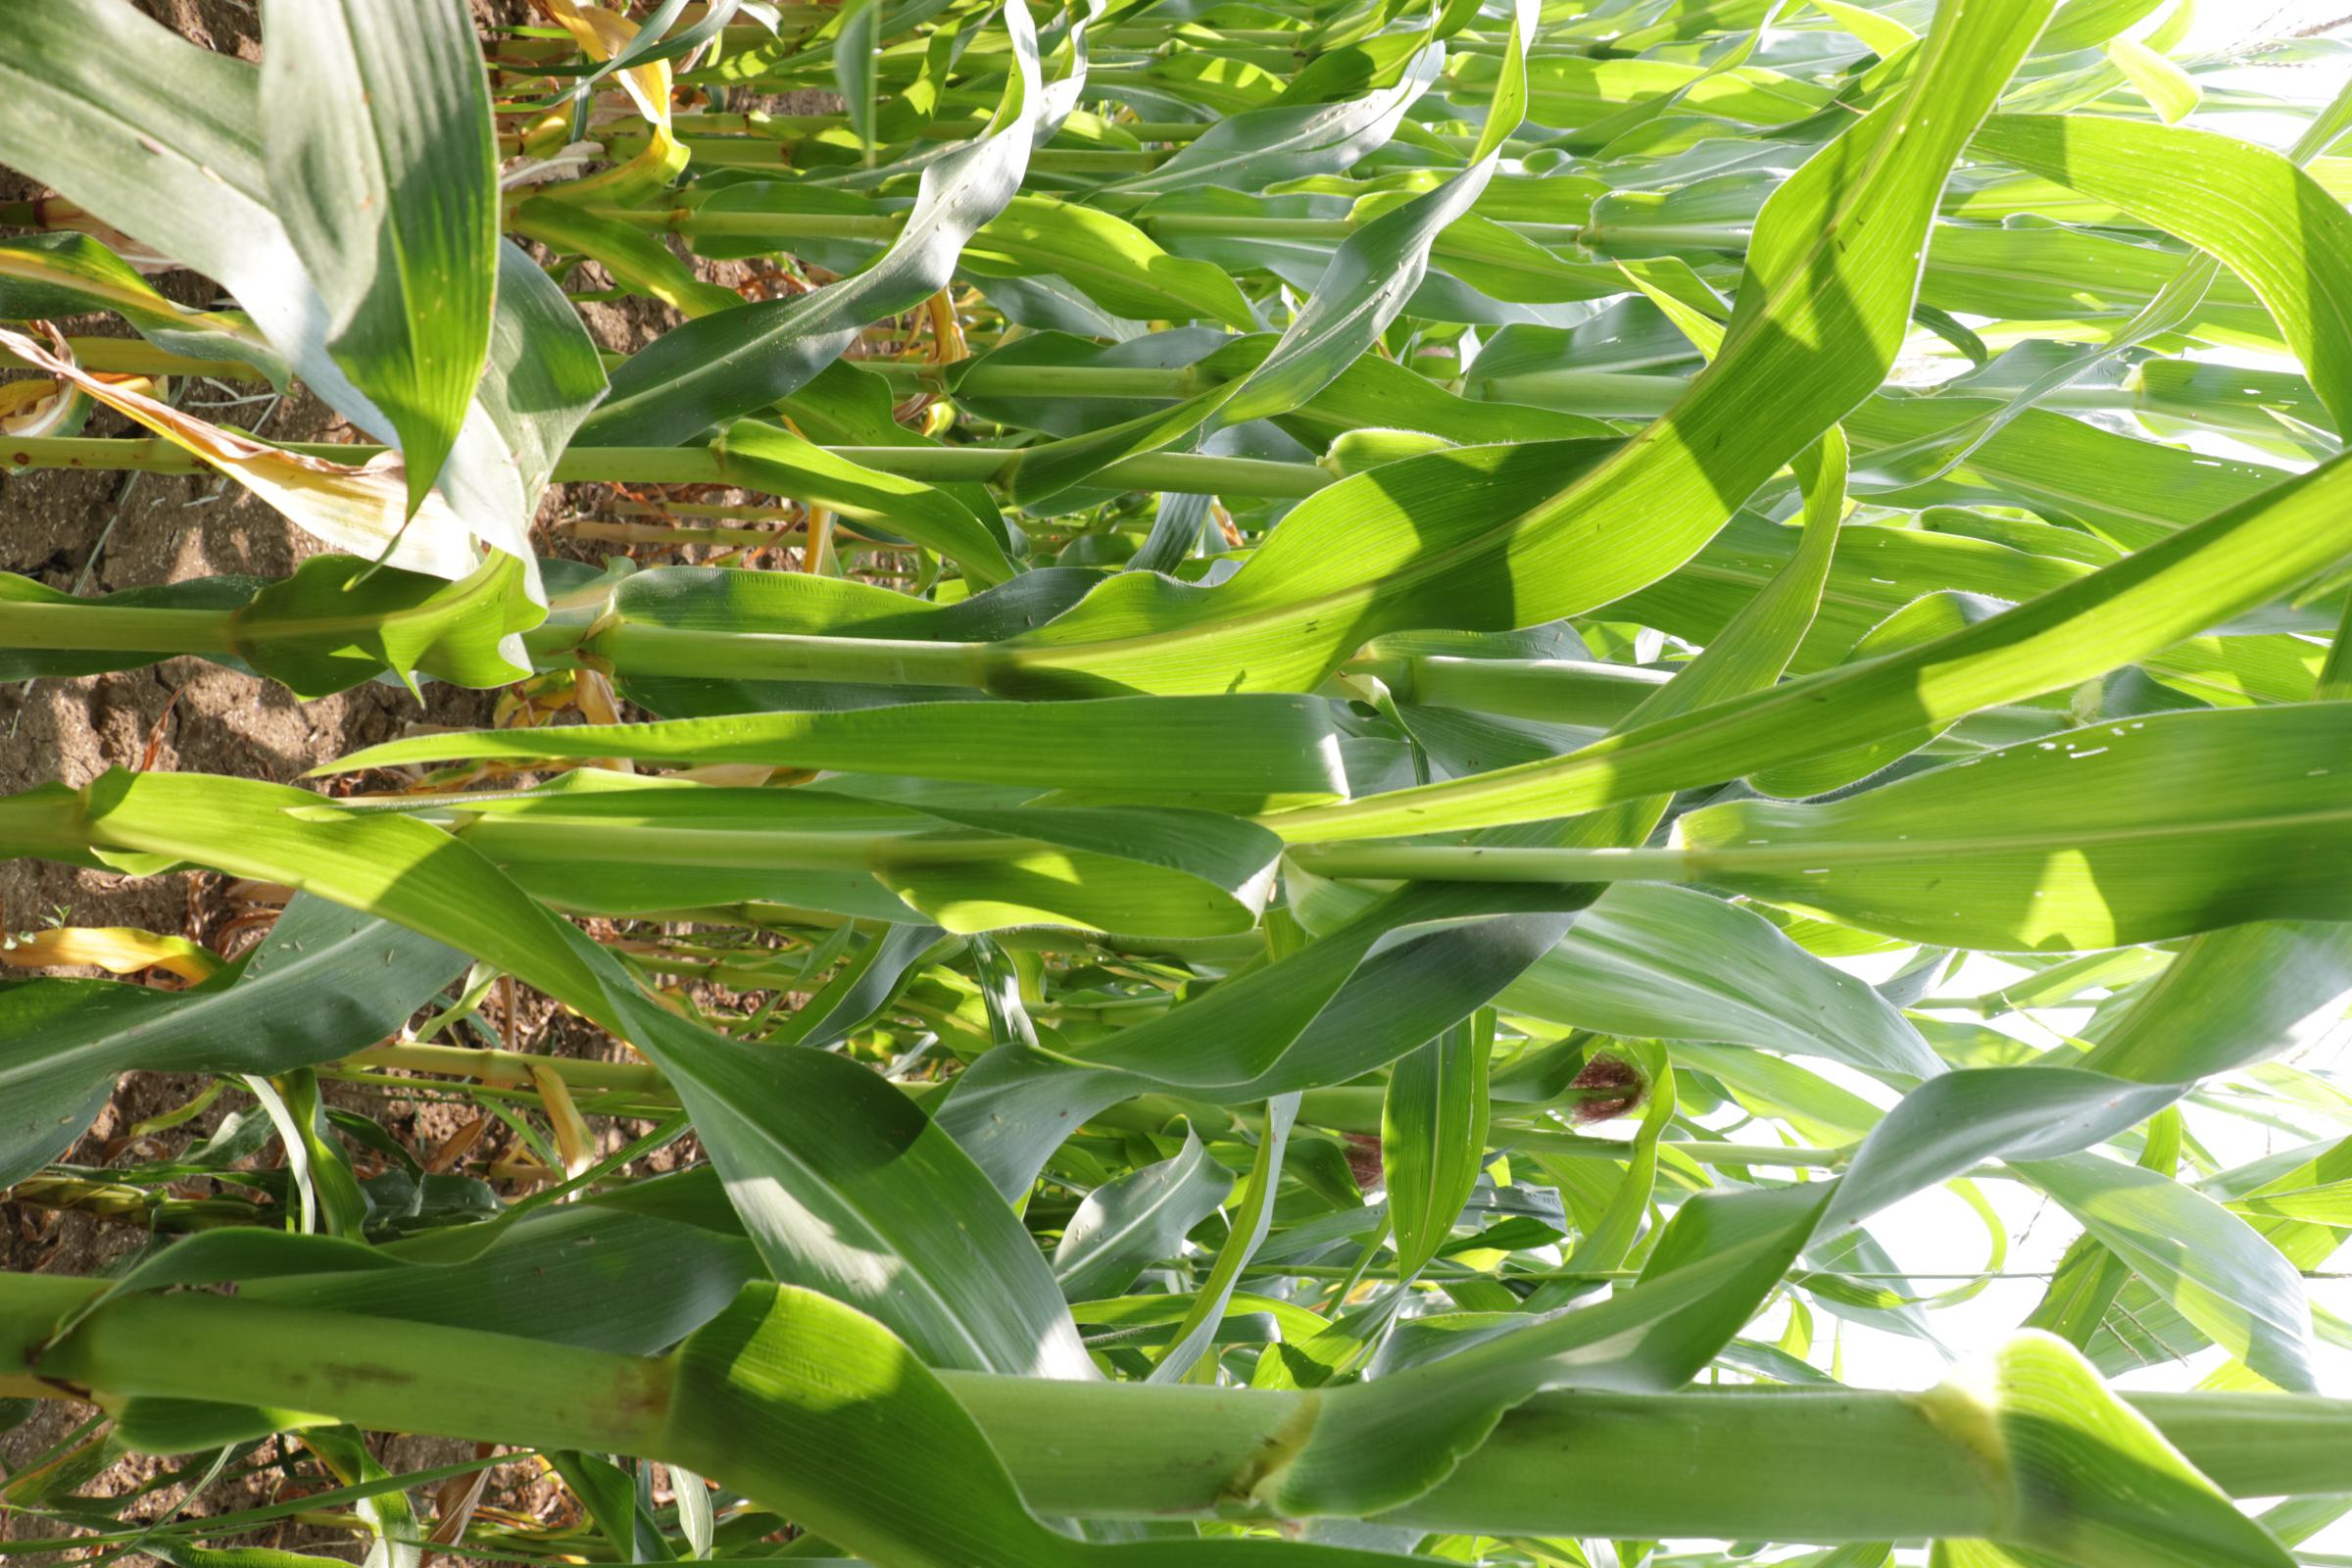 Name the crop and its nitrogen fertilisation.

maize, no added nitrogen
